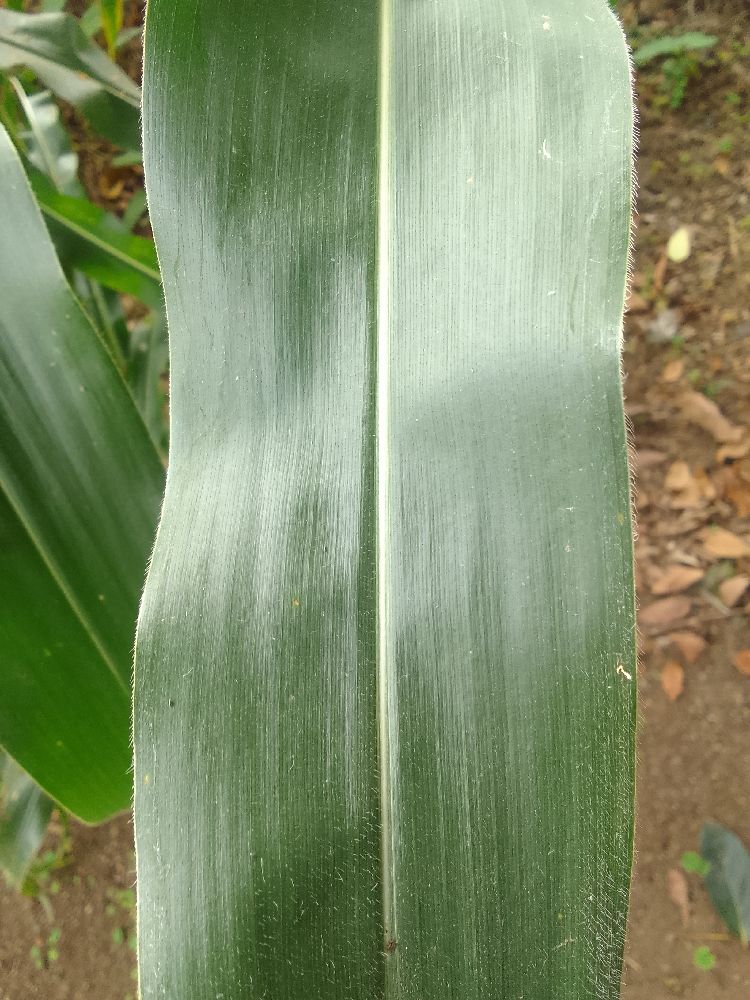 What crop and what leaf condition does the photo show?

maize, healthy
